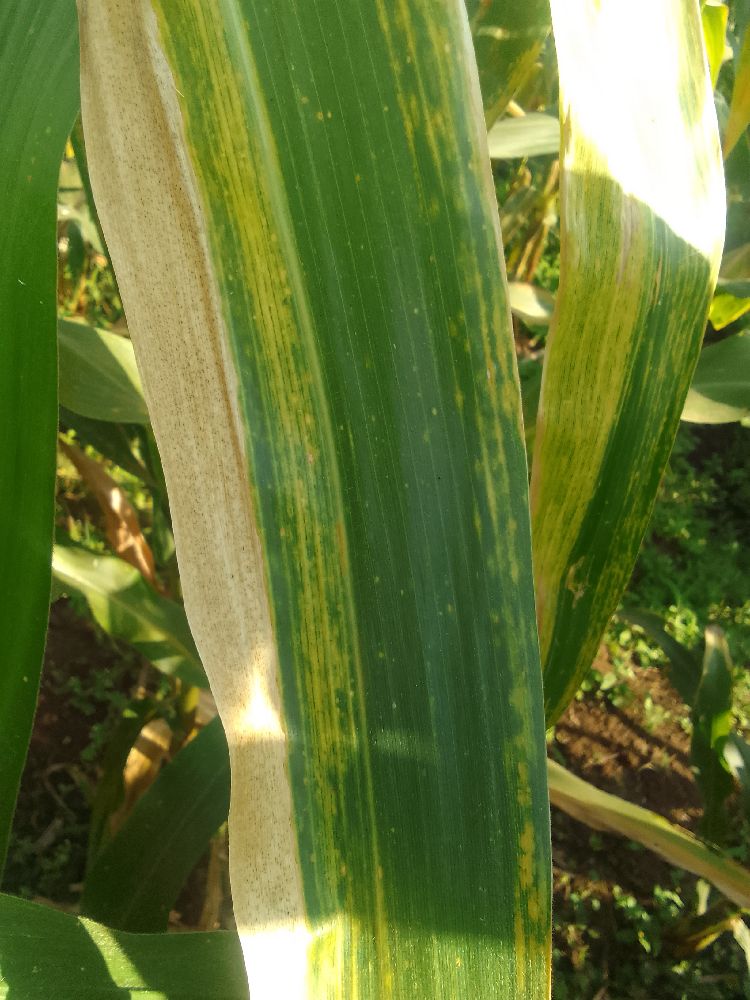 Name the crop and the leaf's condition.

maize, maize lethal necrosis
